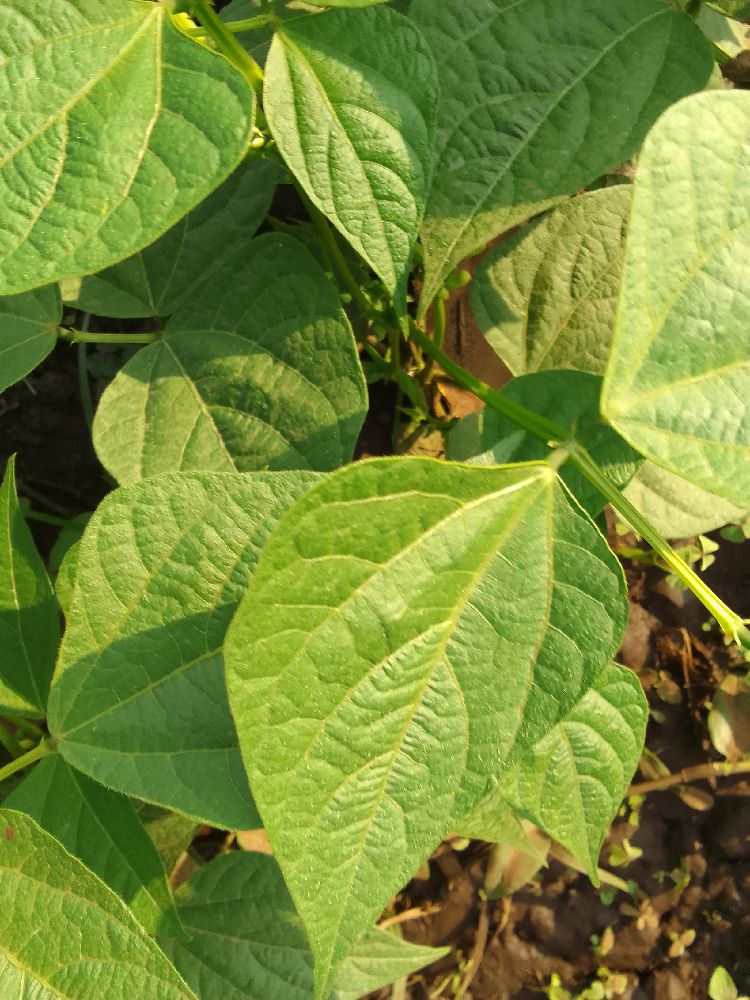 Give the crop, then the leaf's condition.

common bean, healthy
